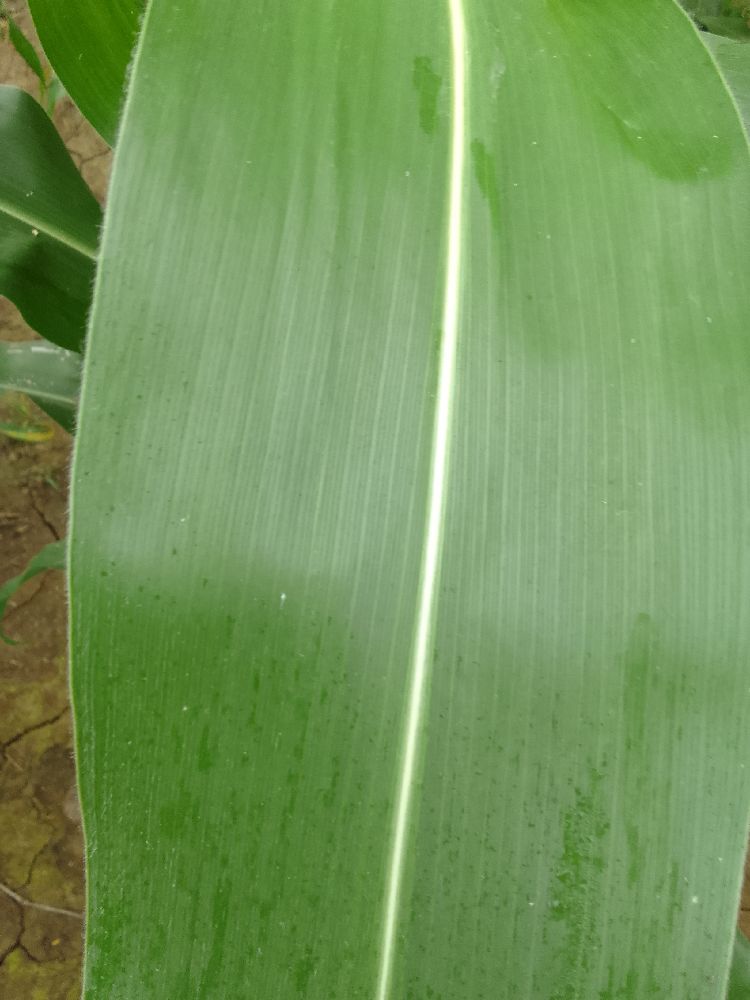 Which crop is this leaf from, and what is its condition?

maize, healthy
